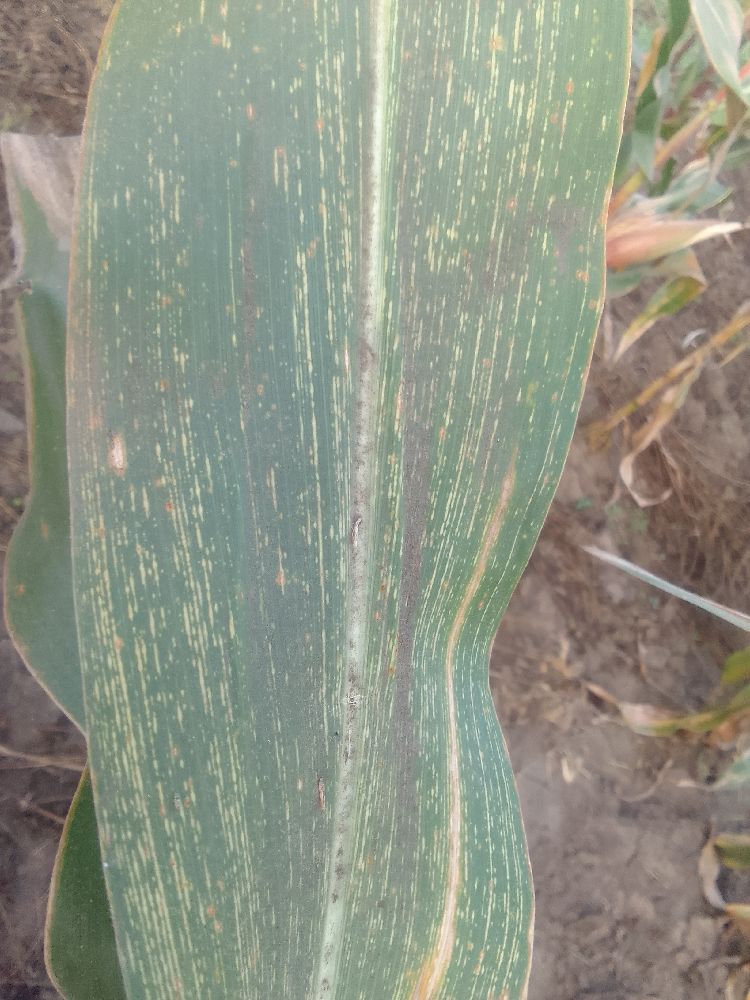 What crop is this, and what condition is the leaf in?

maize, maize streak virus
